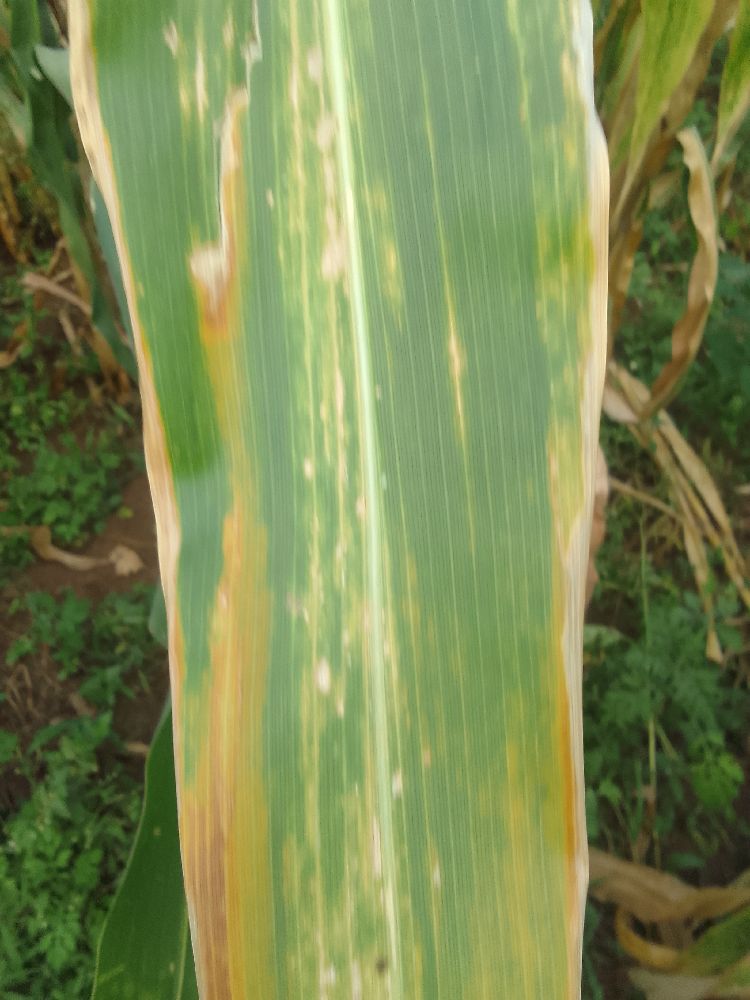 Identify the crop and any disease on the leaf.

maize, maize lethal necrosis
